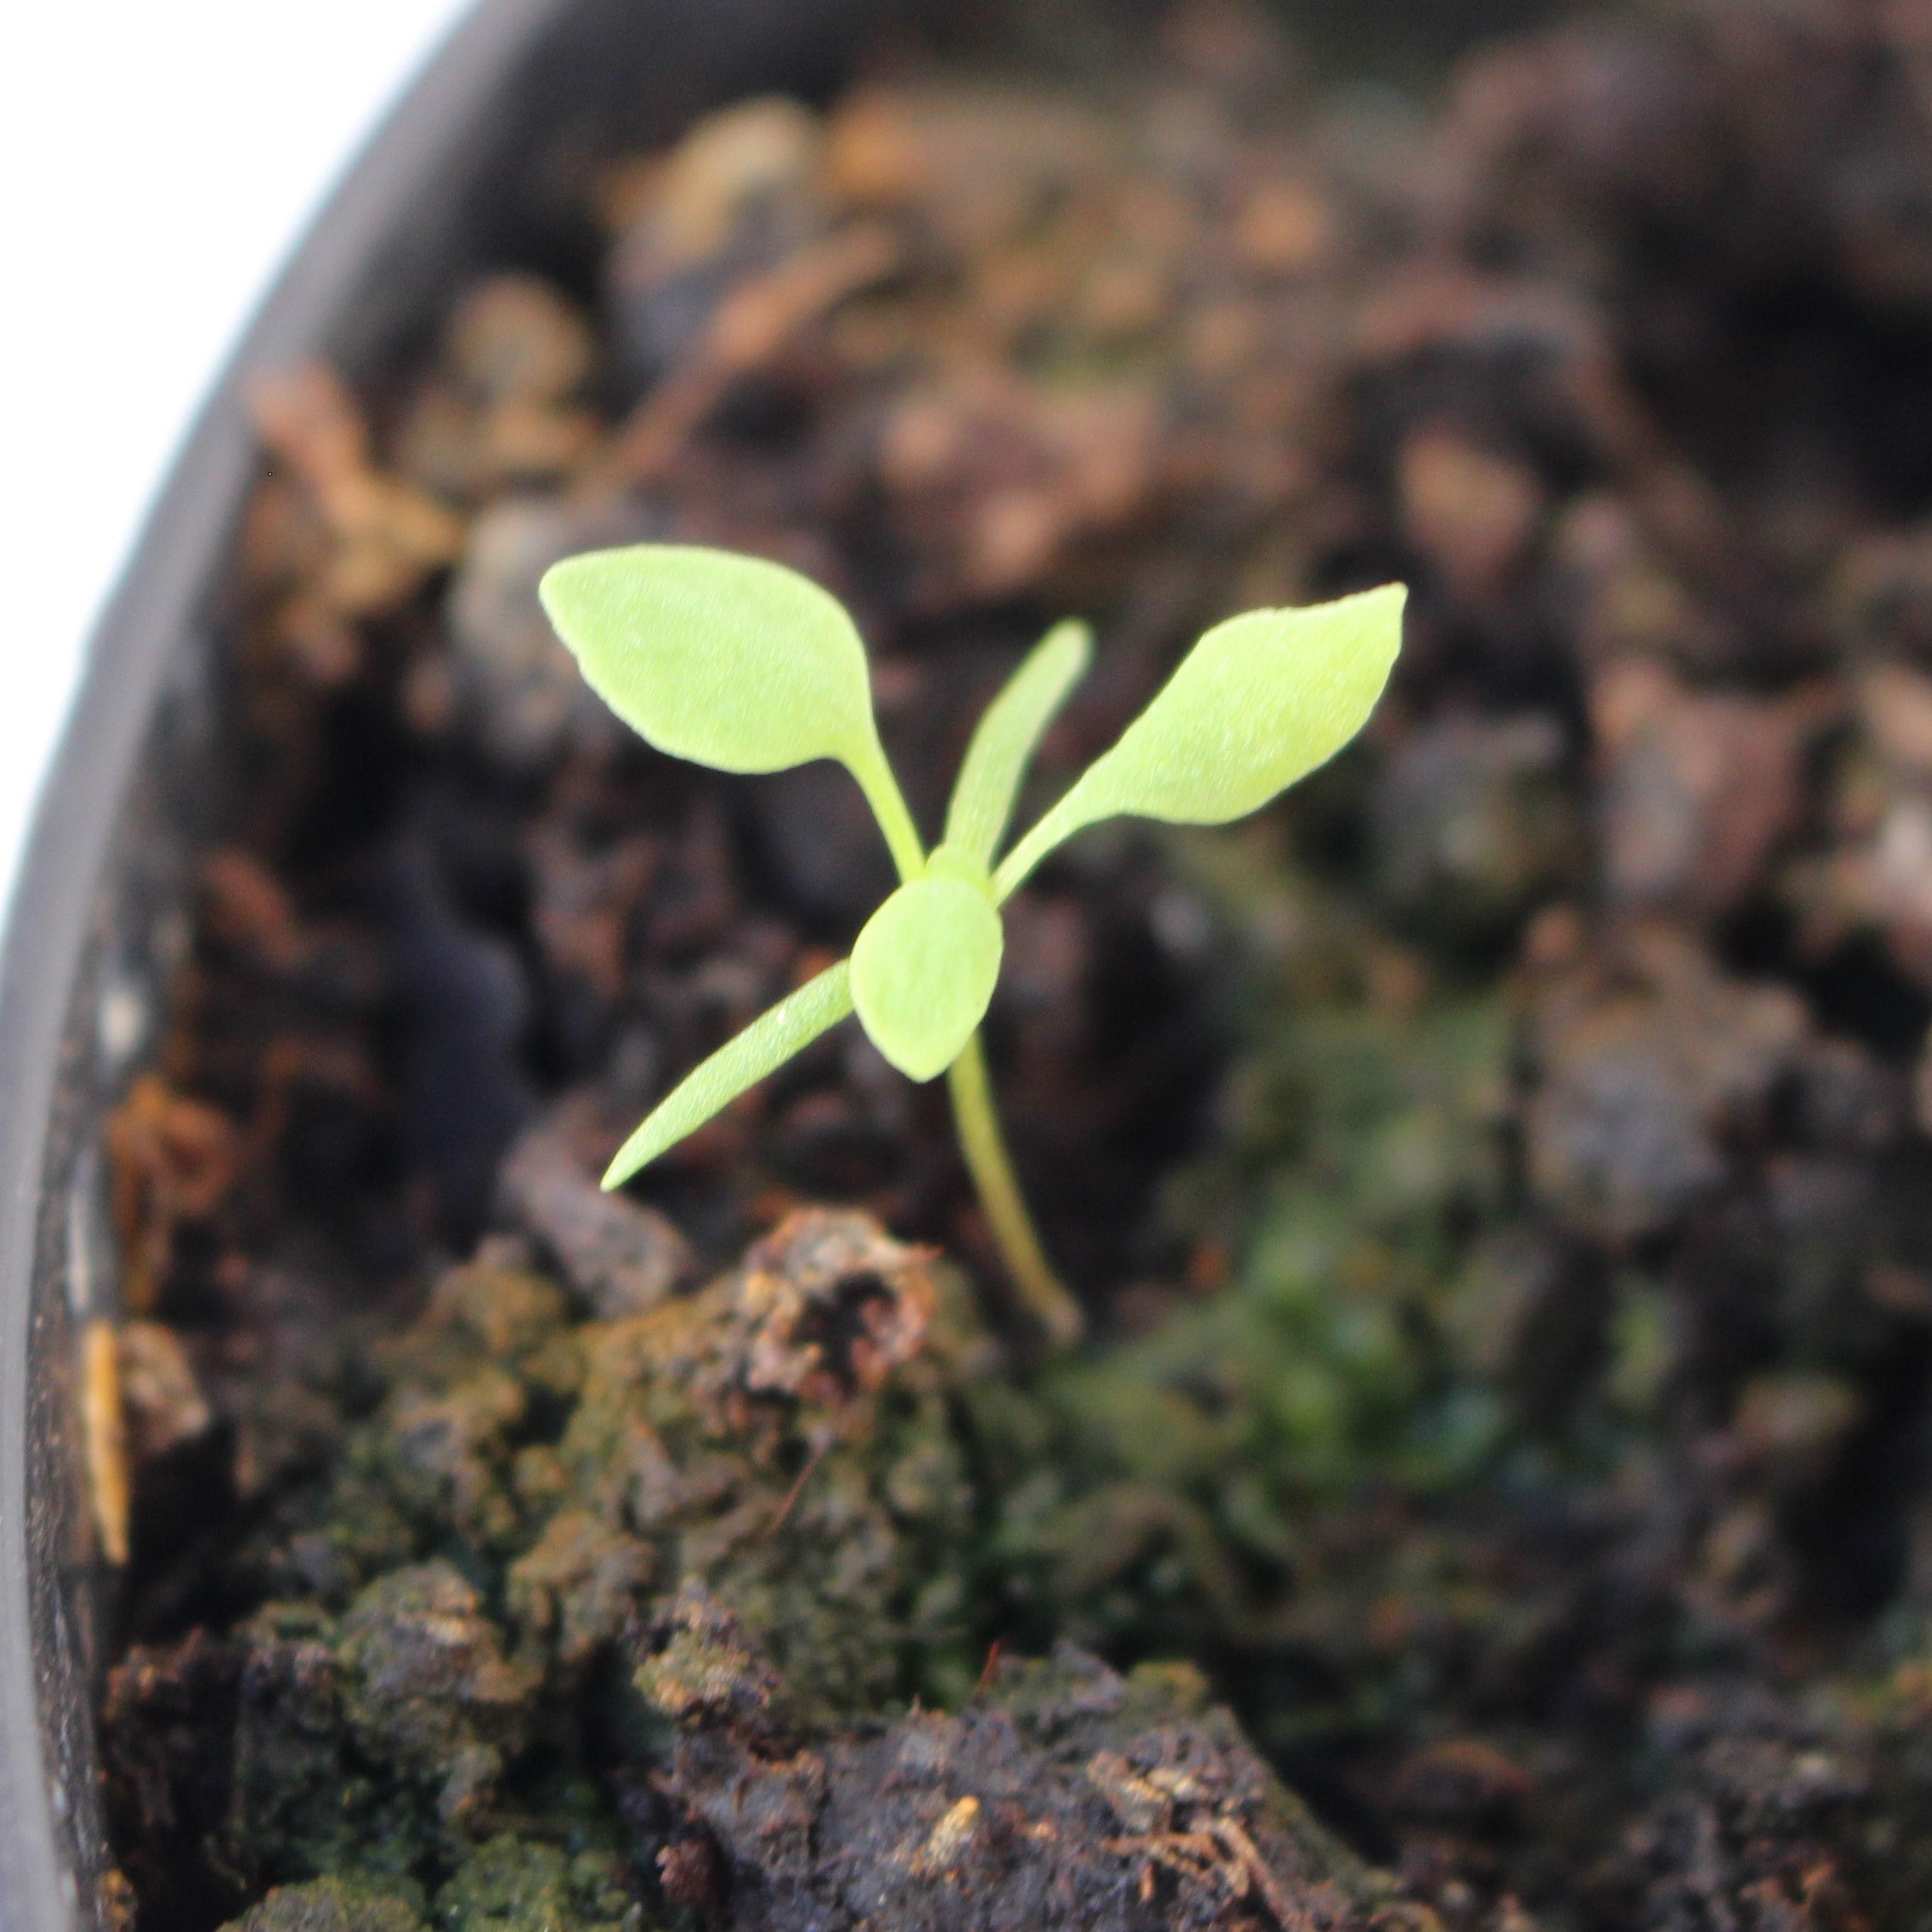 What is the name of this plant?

Papaver rhoeas
